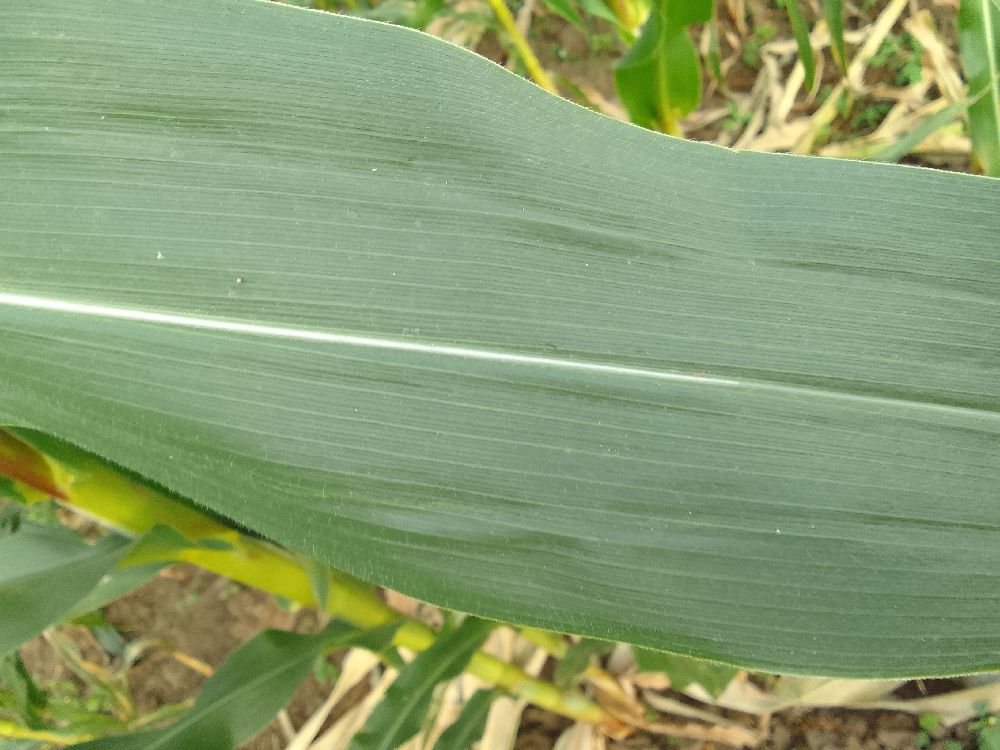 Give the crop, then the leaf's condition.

maize, healthy
